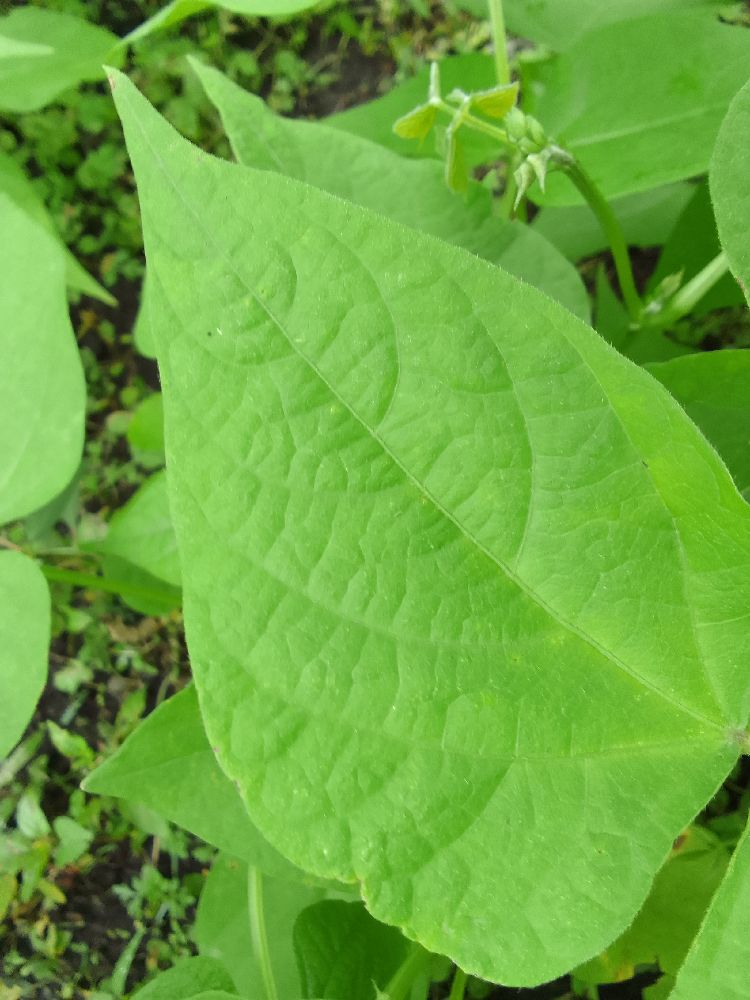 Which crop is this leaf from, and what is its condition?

common bean, healthy
